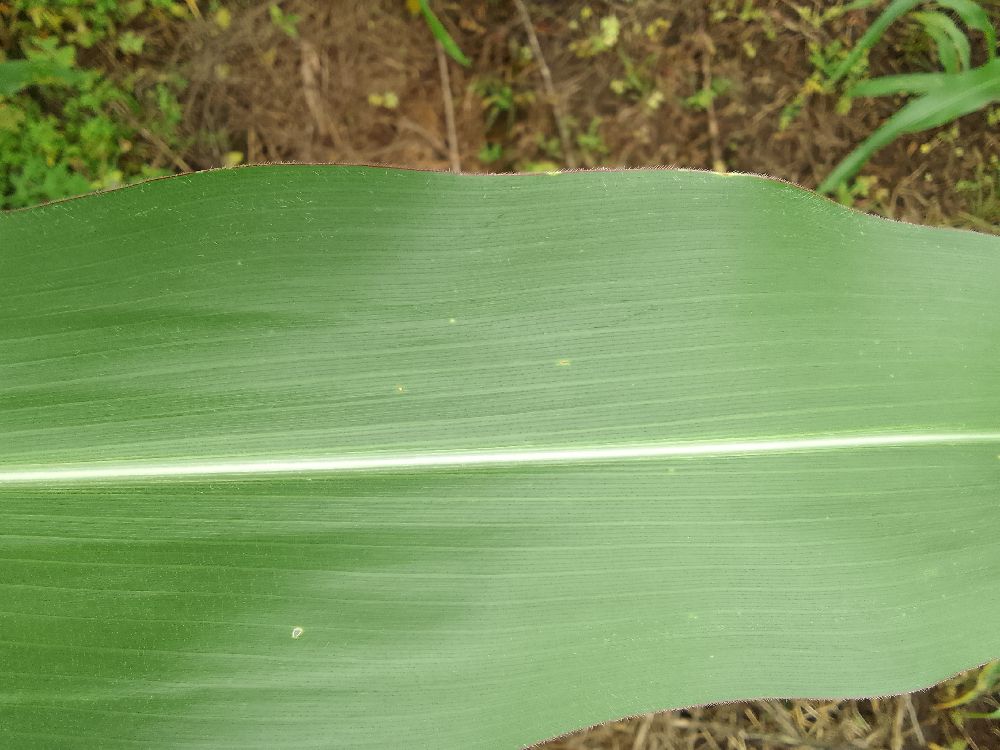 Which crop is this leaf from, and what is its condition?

maize, healthy
